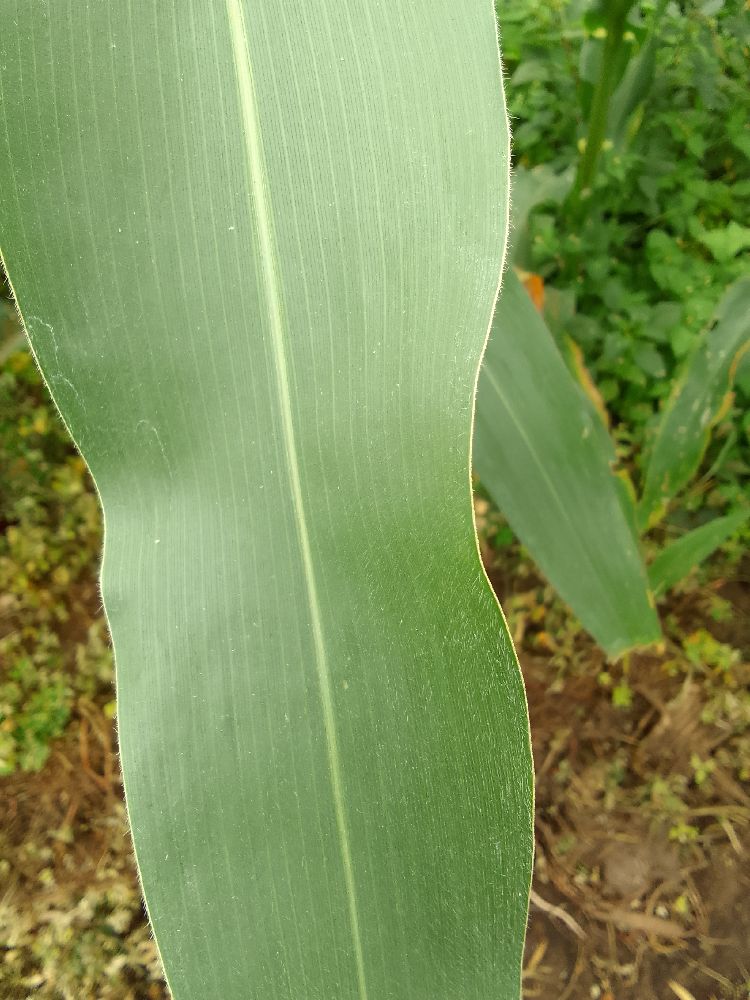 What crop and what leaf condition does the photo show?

maize, healthy
